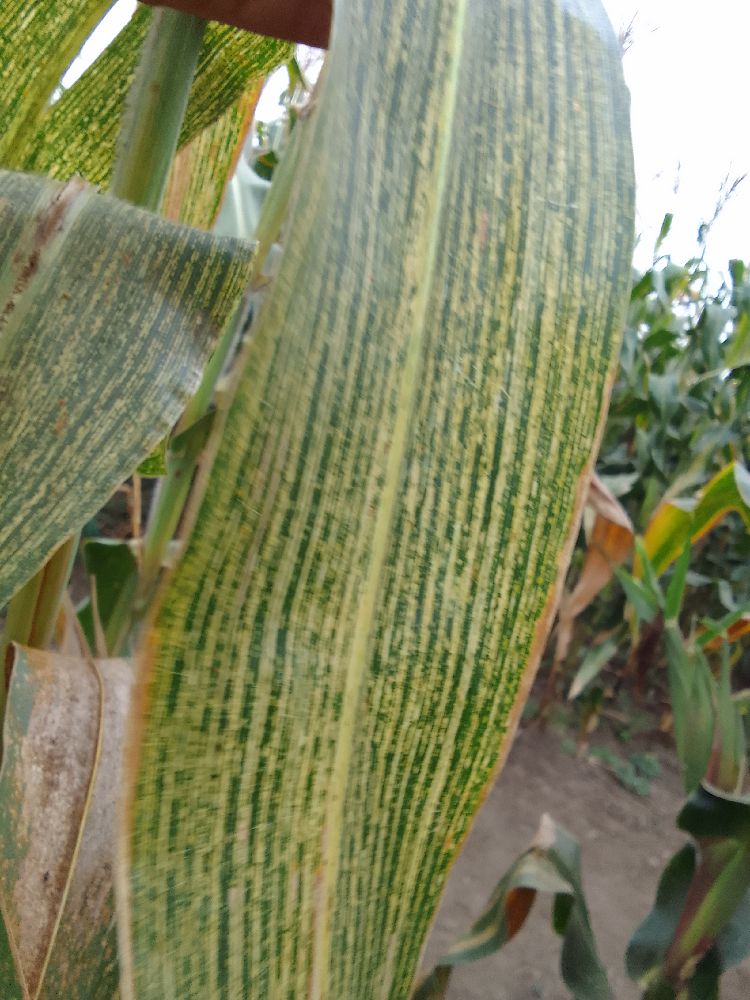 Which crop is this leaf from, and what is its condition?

maize, maize streak virus
